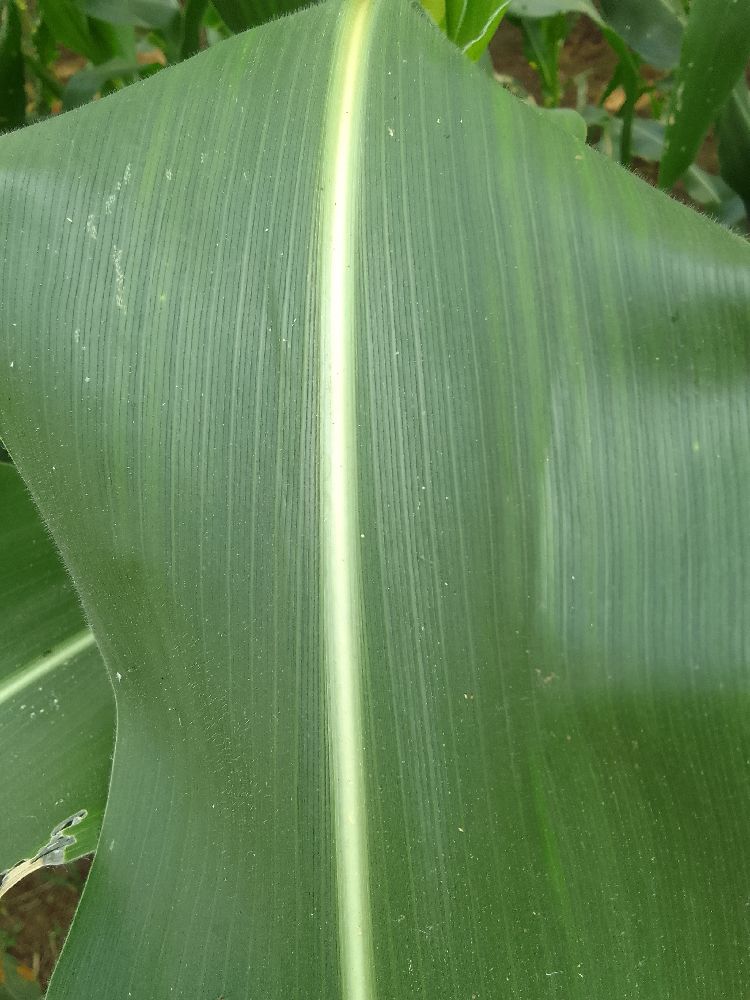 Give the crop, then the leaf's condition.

maize, healthy
